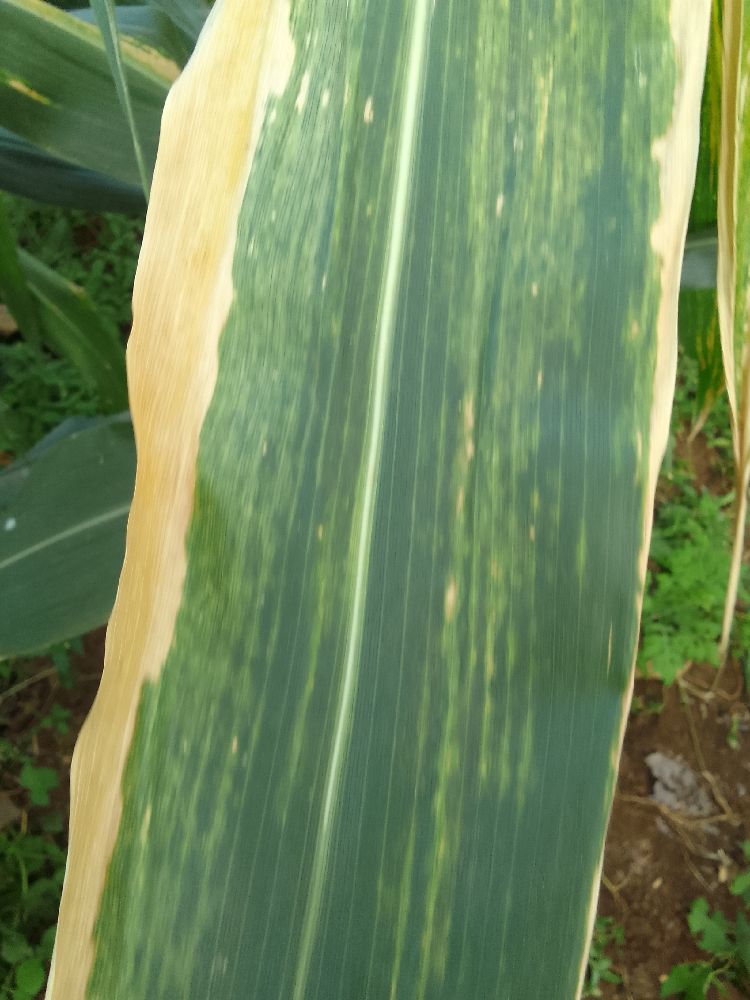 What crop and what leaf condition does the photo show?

maize, maize lethal necrosis
